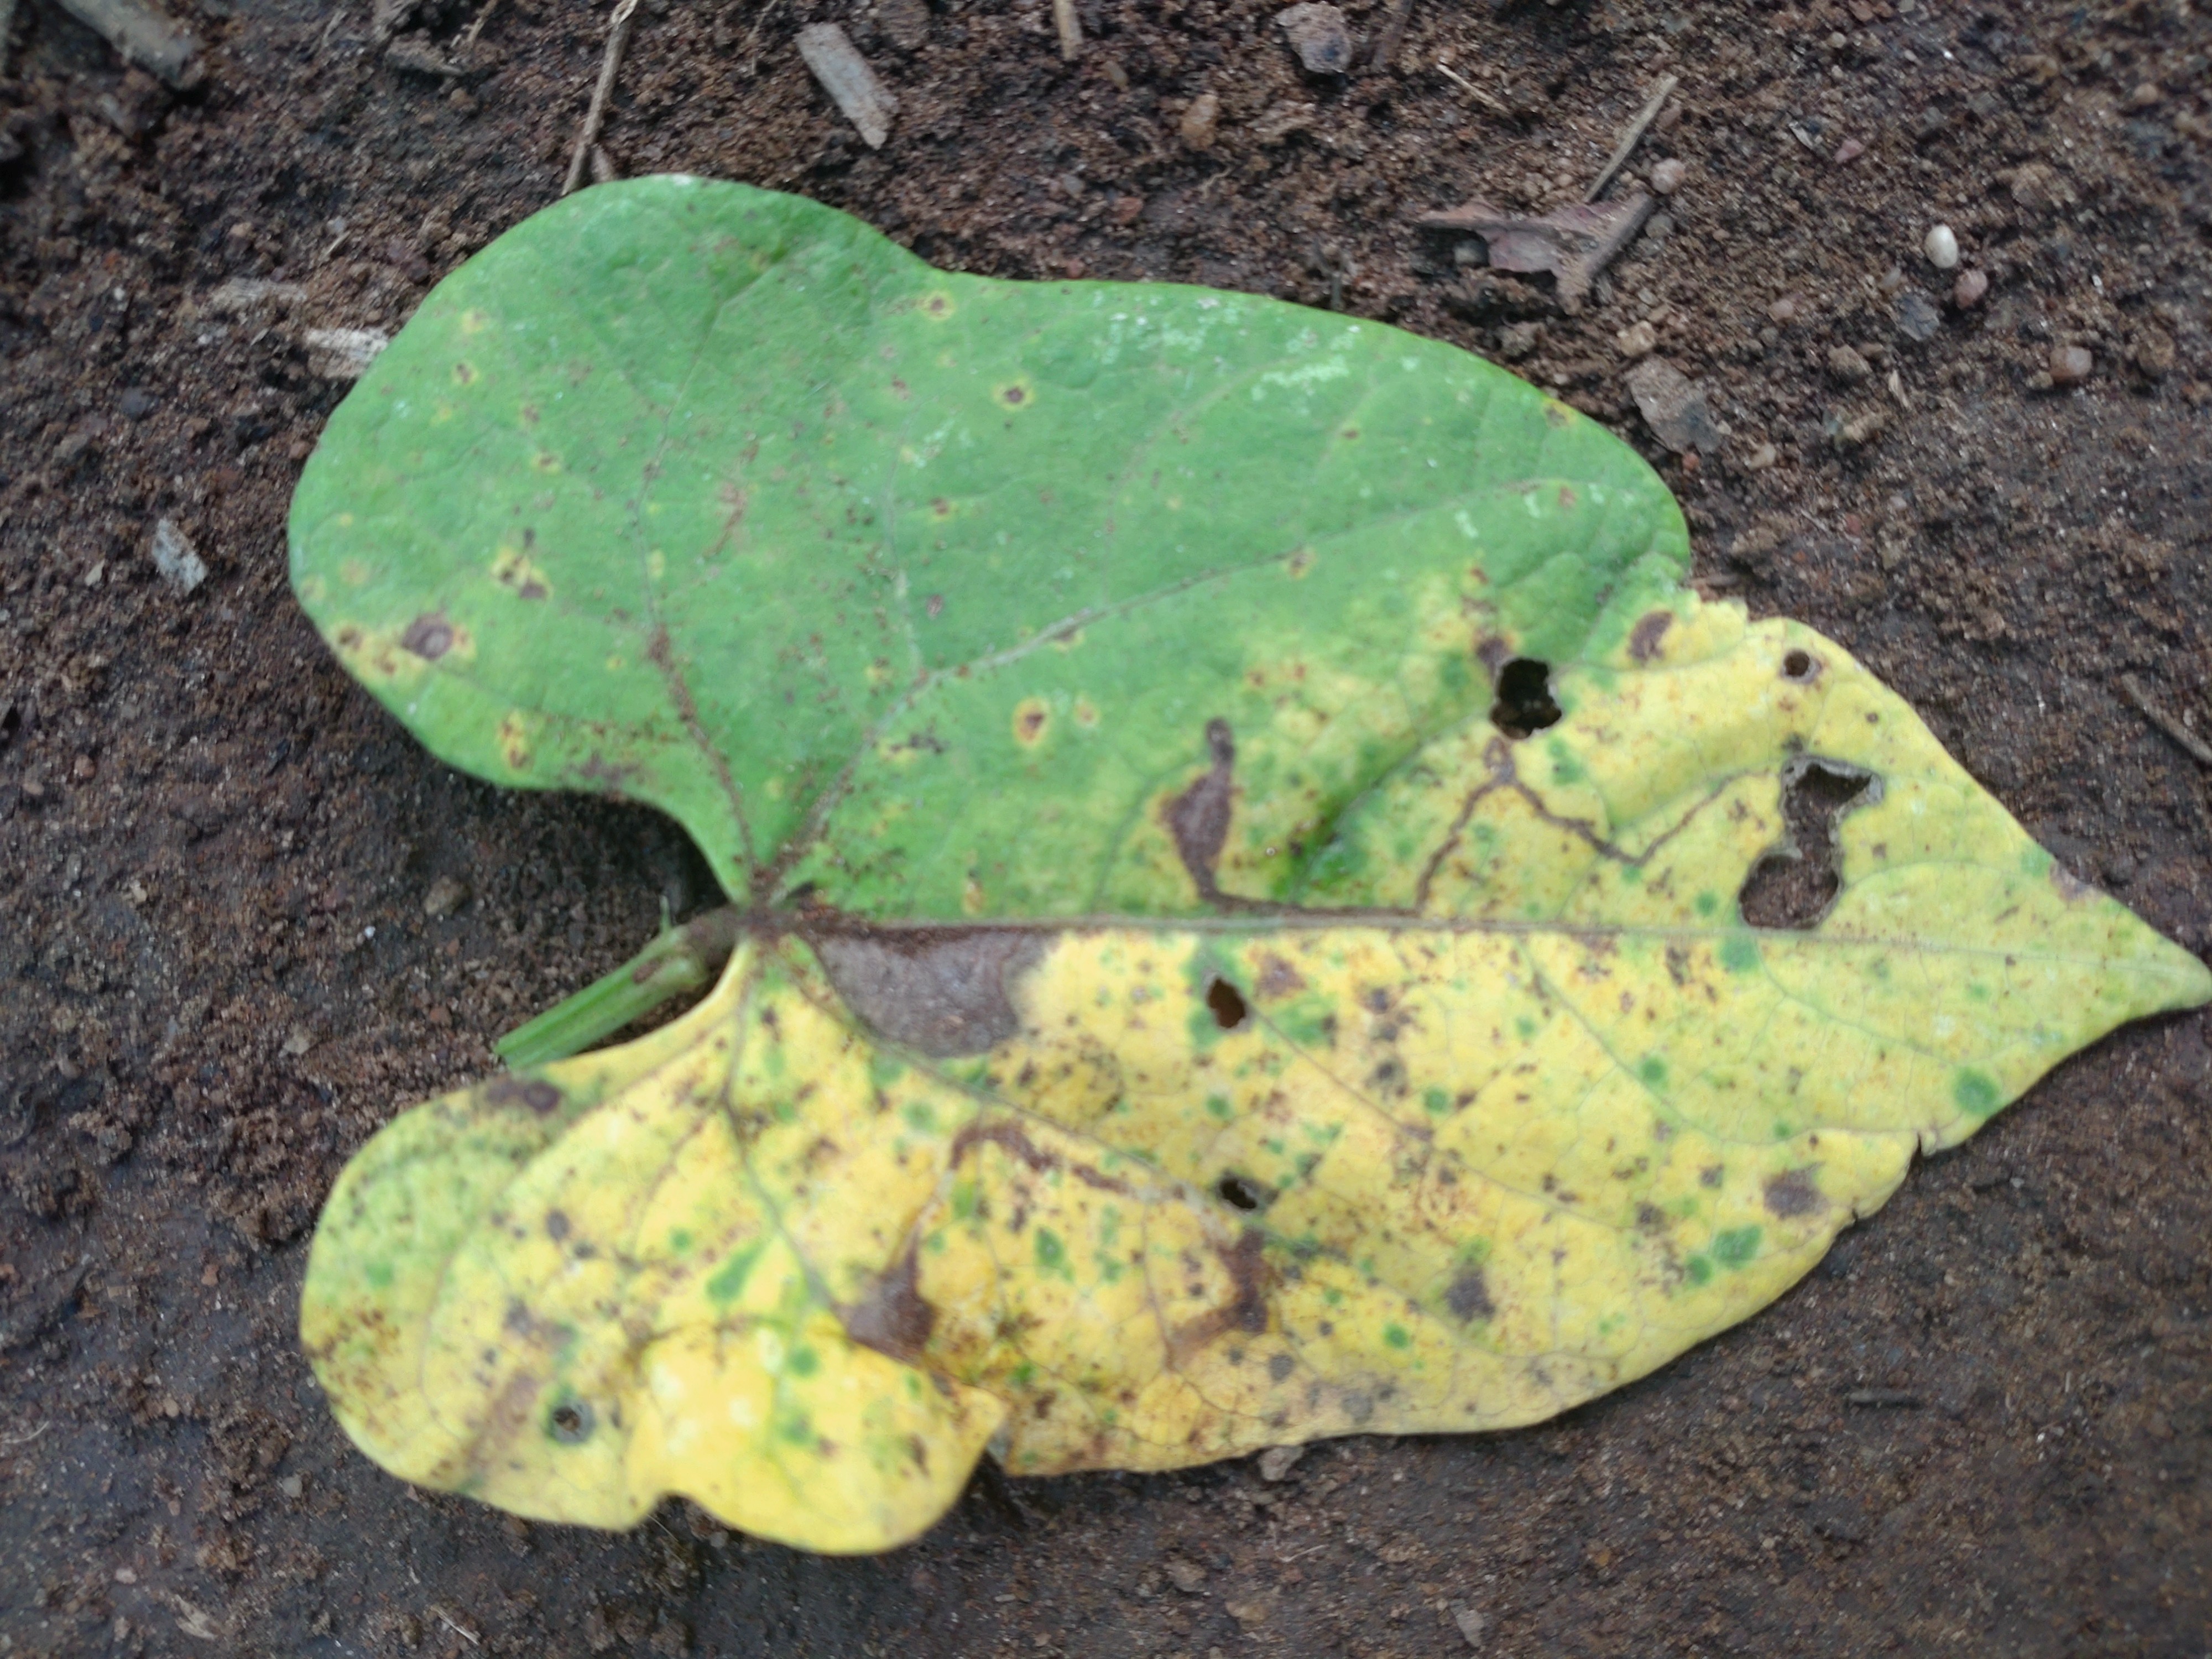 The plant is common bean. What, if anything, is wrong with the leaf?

anthracnose
